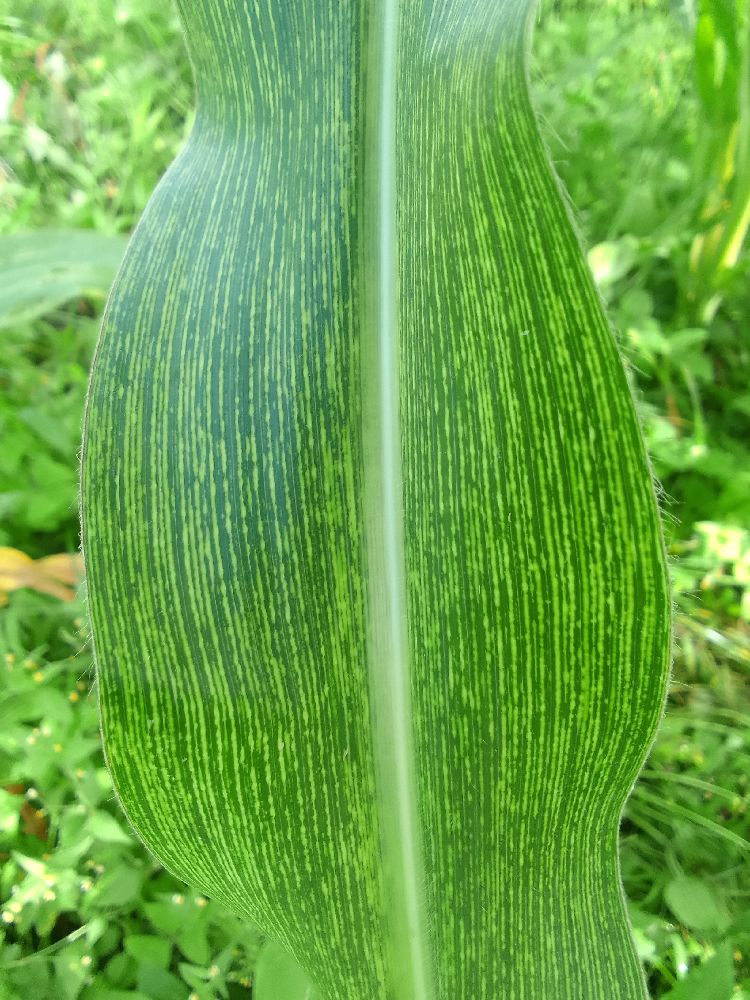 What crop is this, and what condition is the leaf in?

maize, maize streak virus
